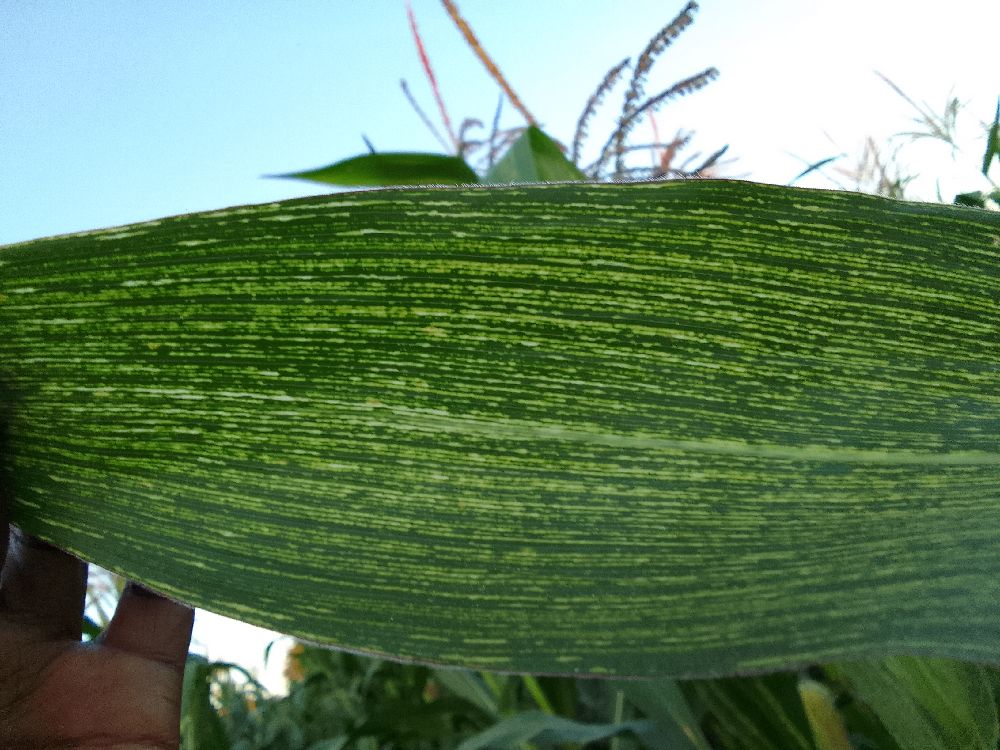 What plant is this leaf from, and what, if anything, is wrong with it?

maize, maize streak virus
